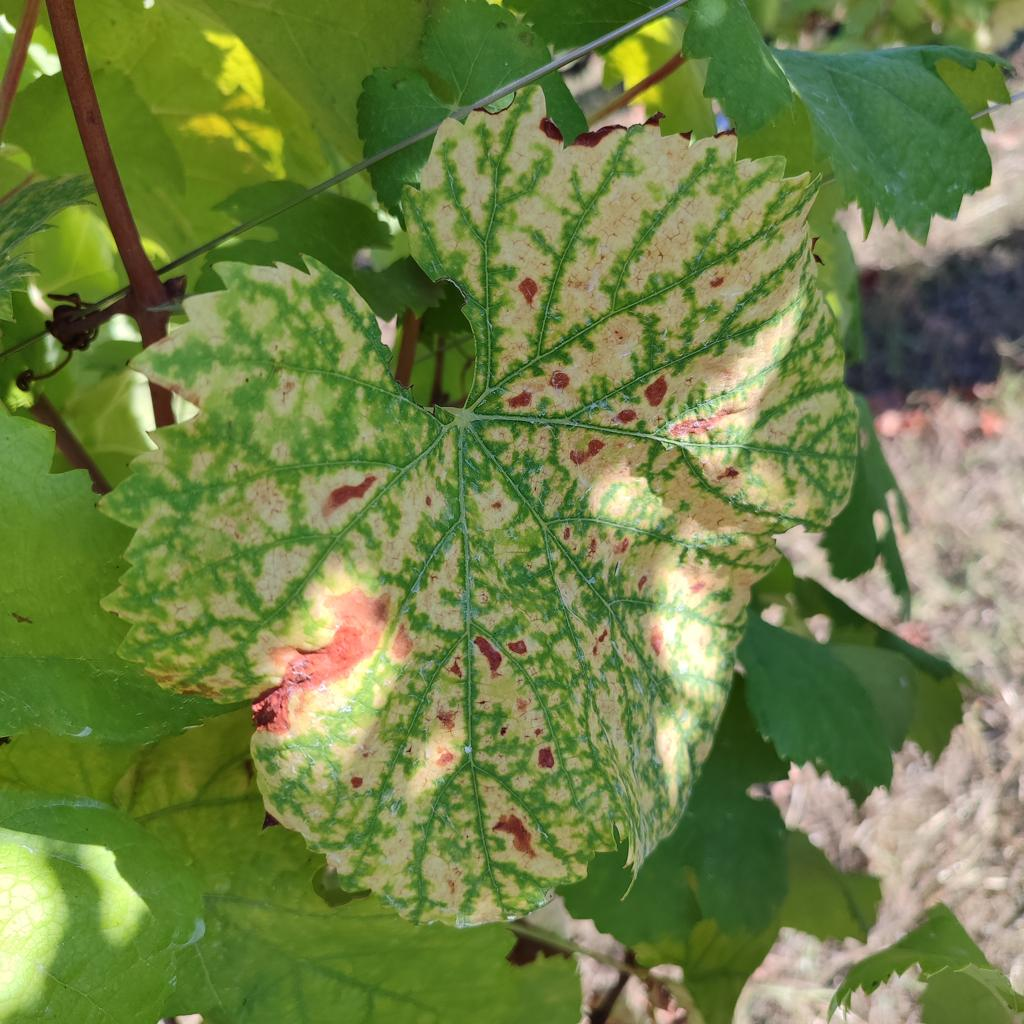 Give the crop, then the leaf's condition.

grapevine, esca complex
